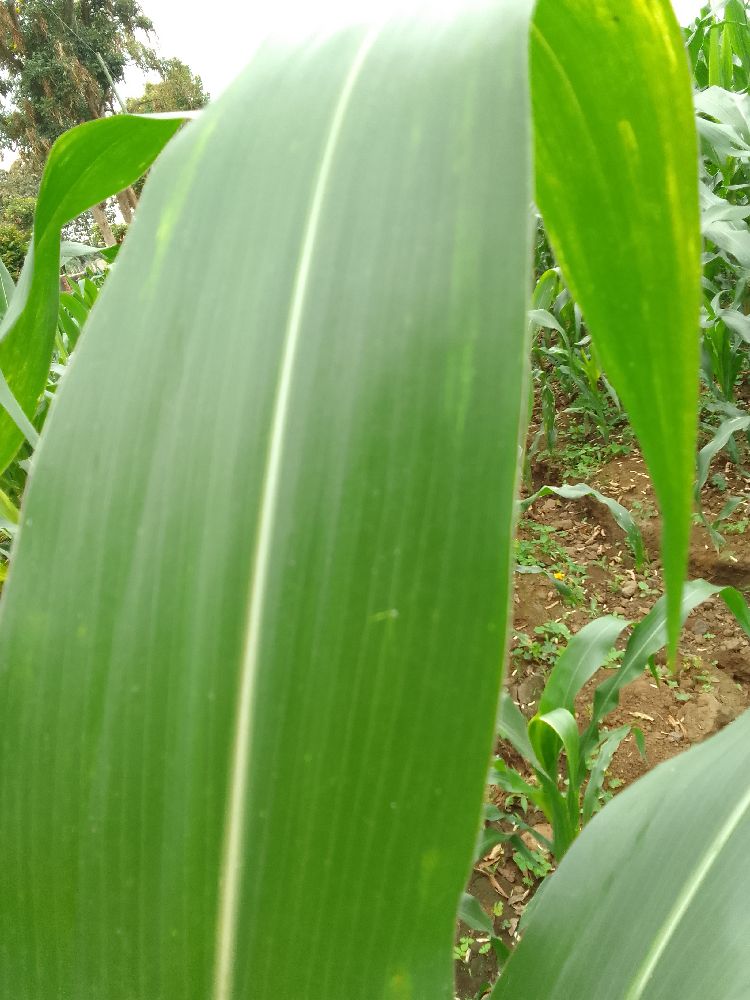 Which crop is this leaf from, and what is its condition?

maize, healthy
